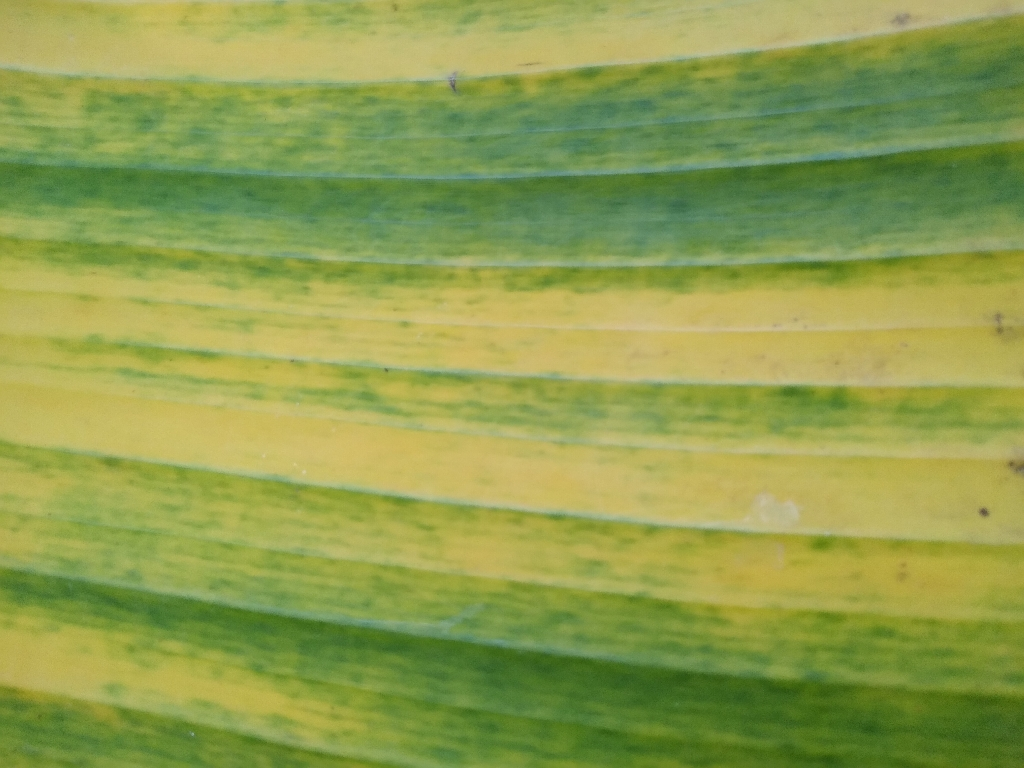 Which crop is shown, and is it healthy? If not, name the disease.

banana, fusarium wilt race 1
